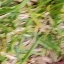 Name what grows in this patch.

grass
